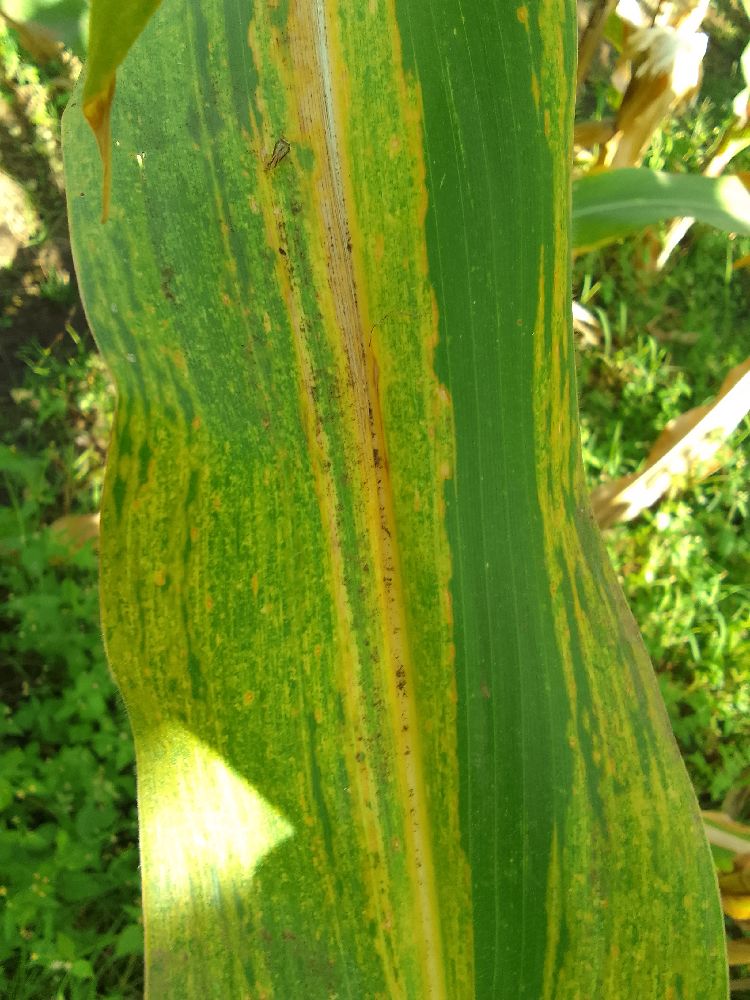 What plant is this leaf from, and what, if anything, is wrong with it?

maize, maize lethal necrosis
